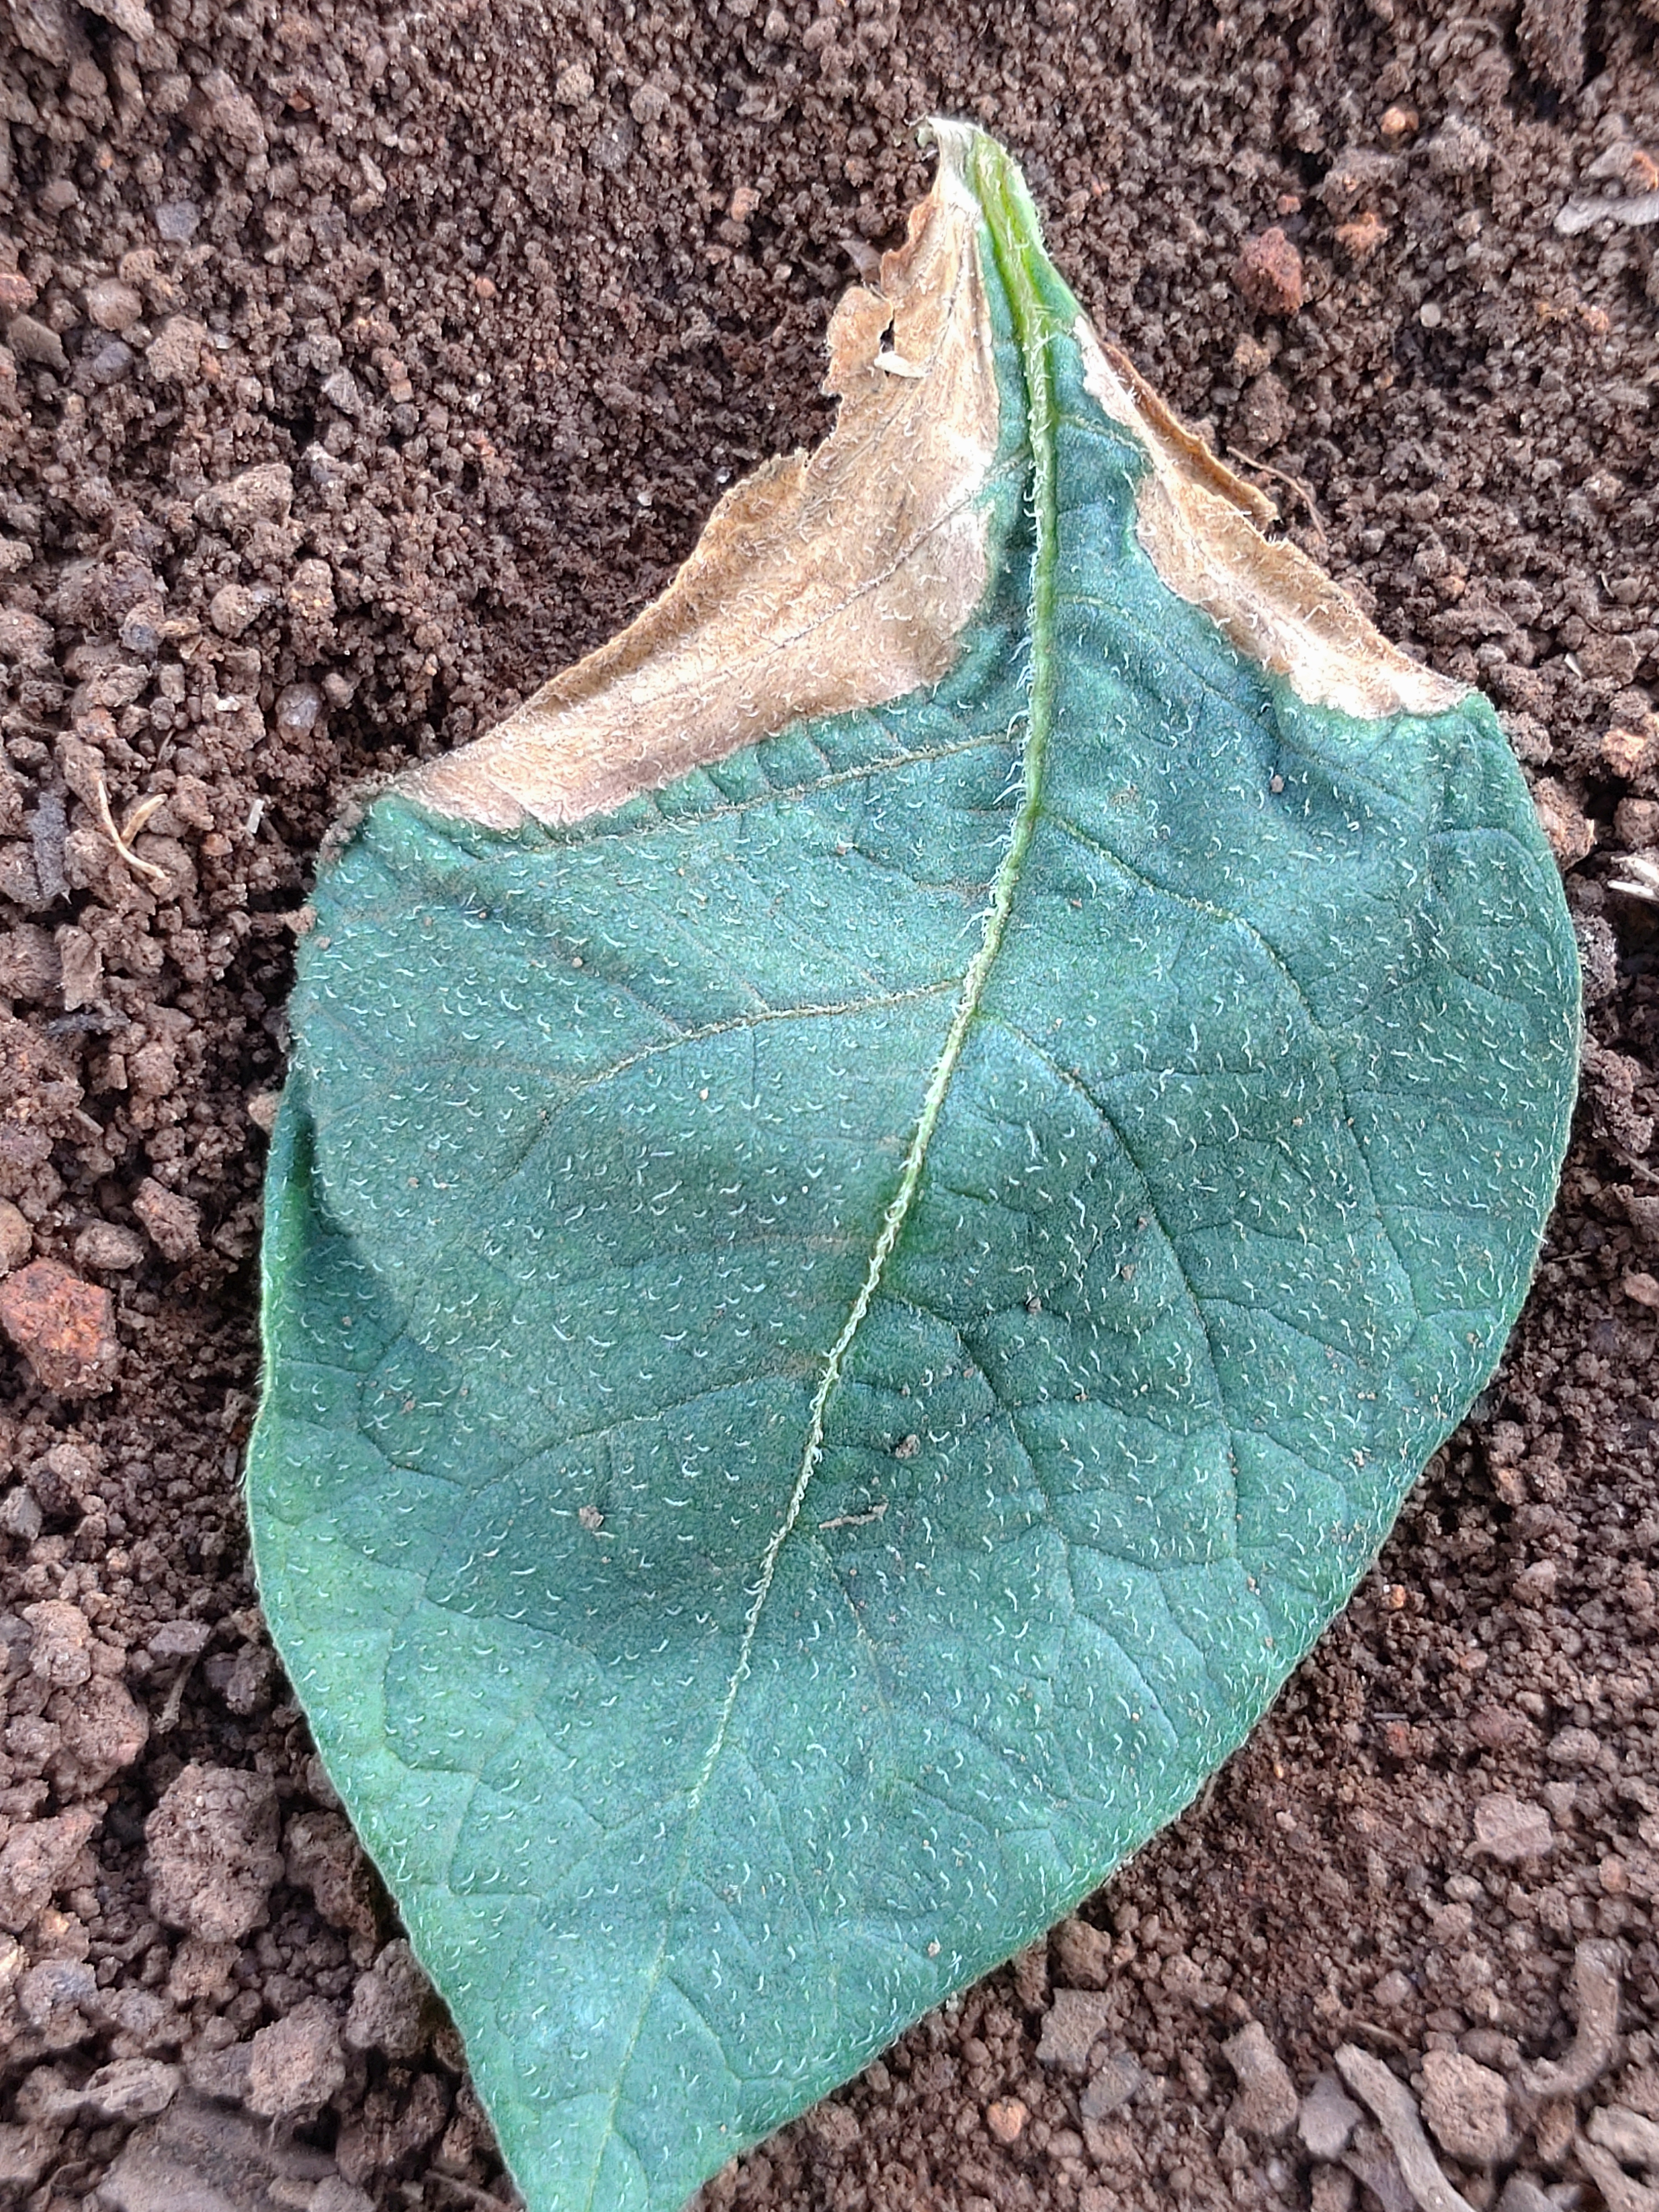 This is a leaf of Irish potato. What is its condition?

early blight
